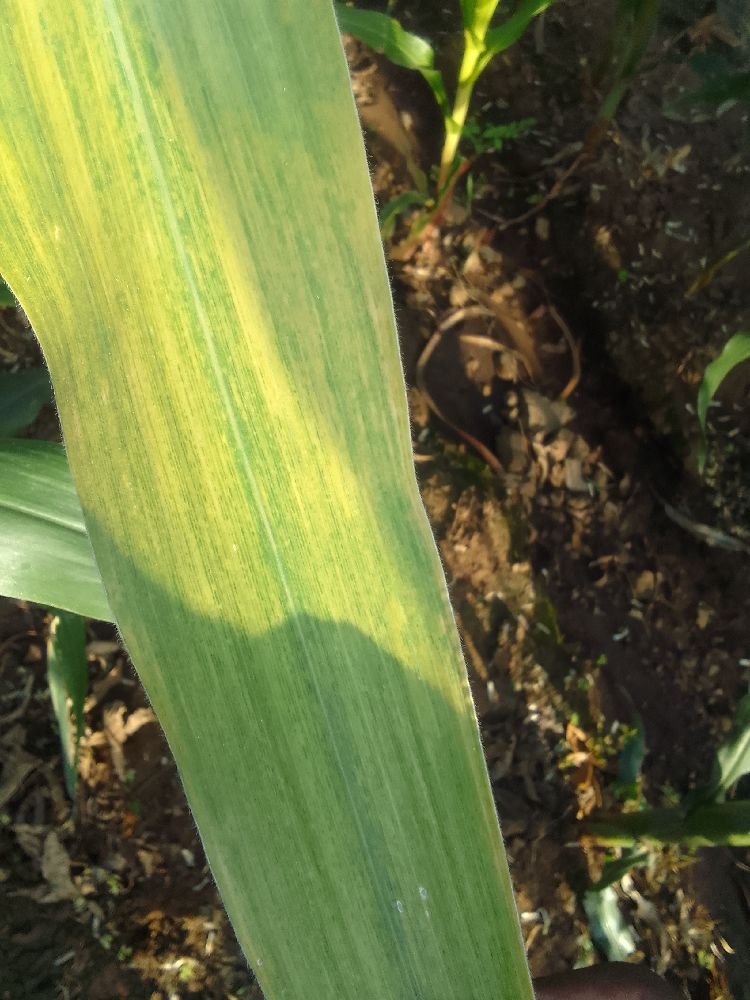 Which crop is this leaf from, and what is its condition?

maize, maize lethal necrosis
